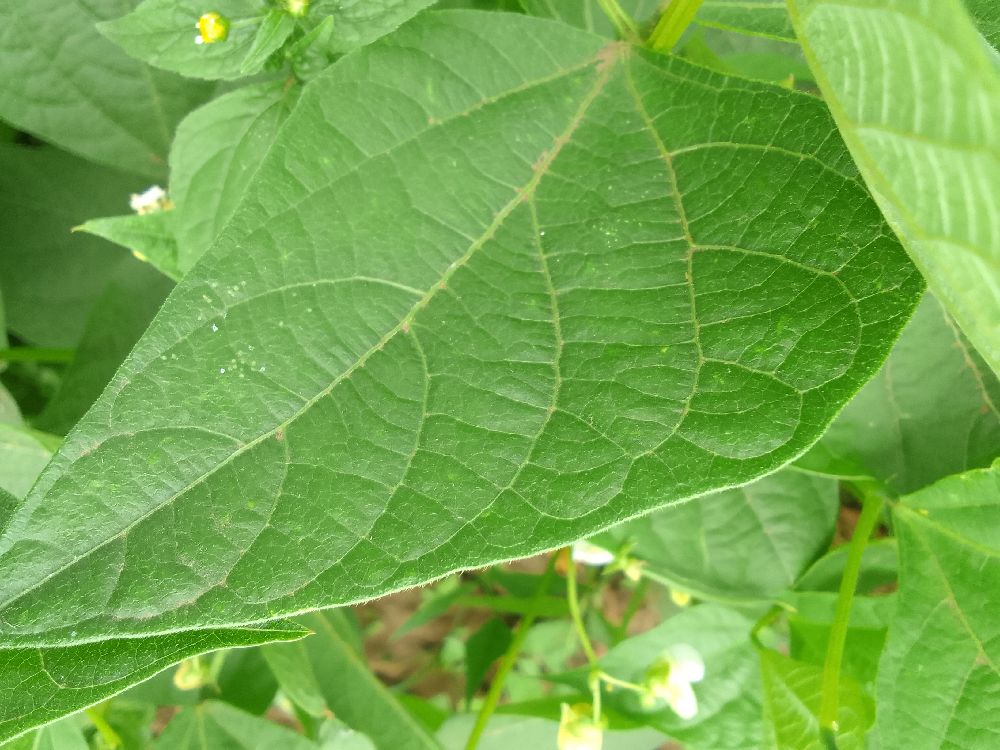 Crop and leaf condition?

common bean, healthy
